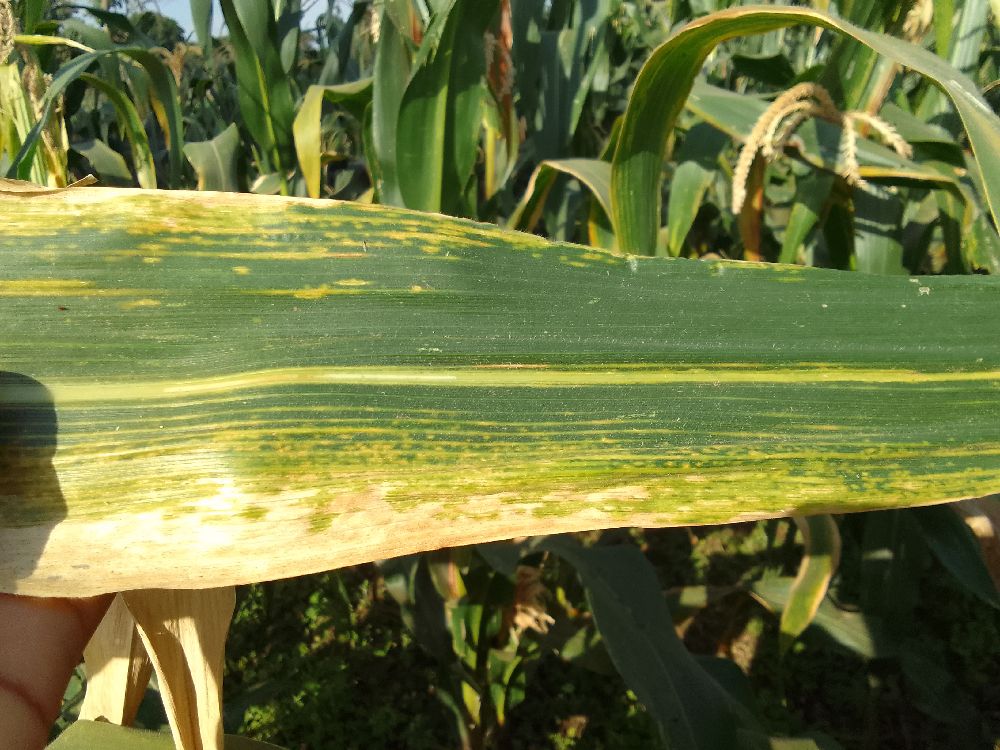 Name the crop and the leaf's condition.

maize, maize lethal necrosis
